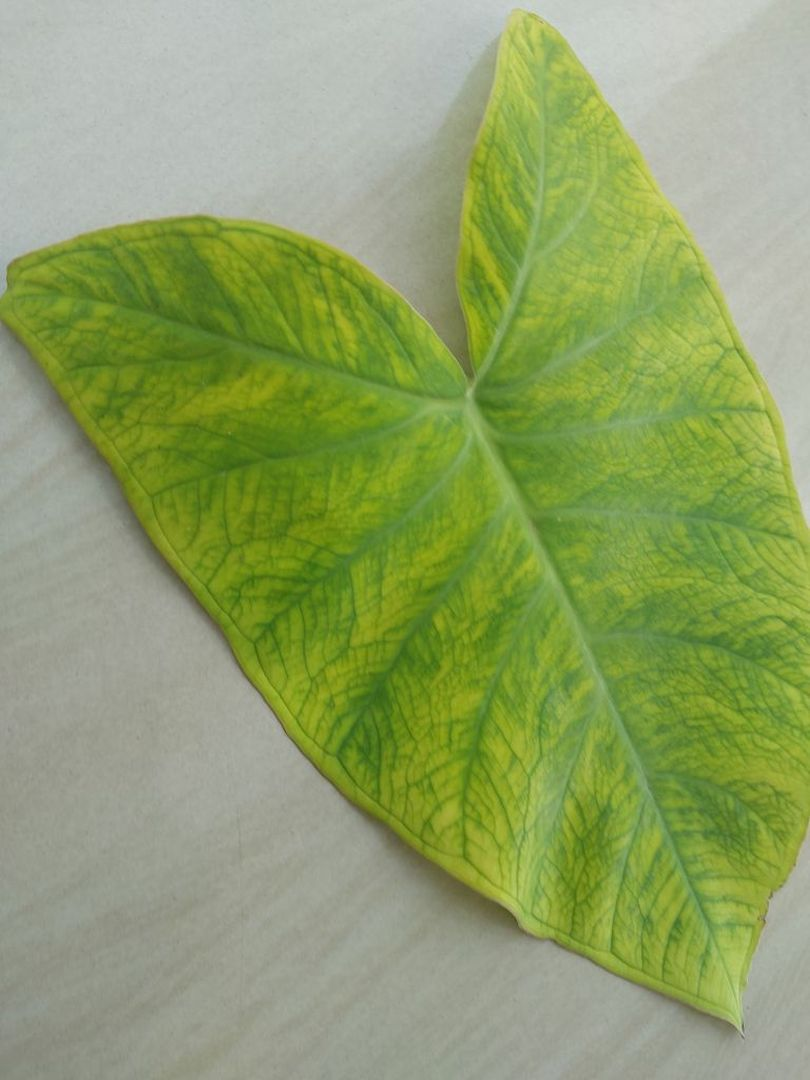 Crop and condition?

taro, mosaic
